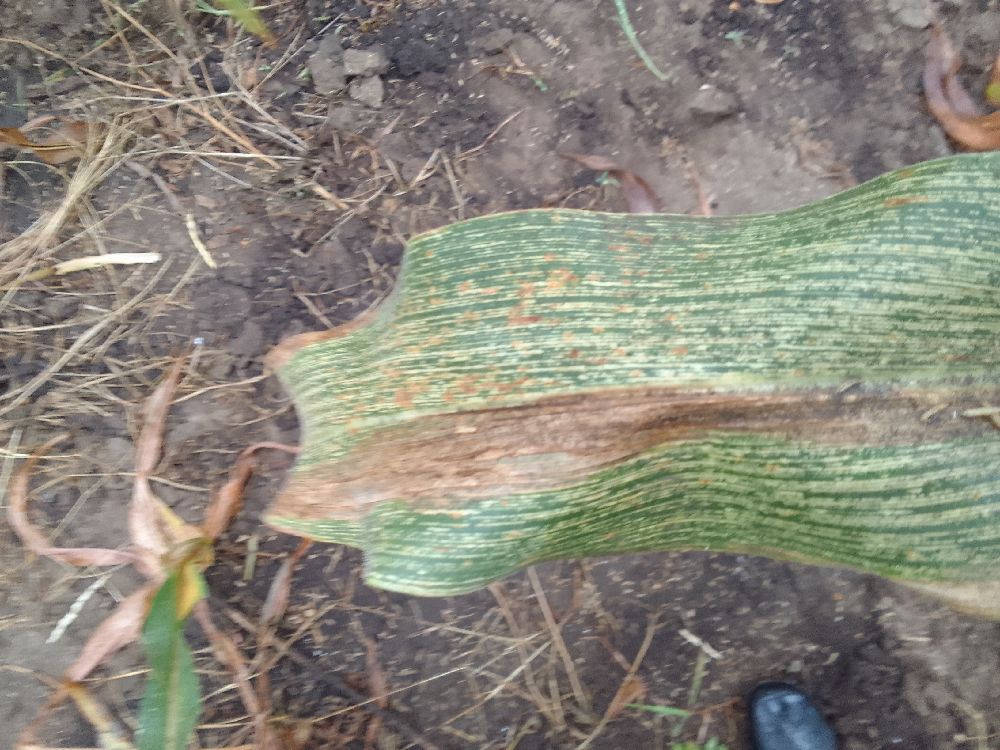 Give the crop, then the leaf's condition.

maize, maize streak virus
